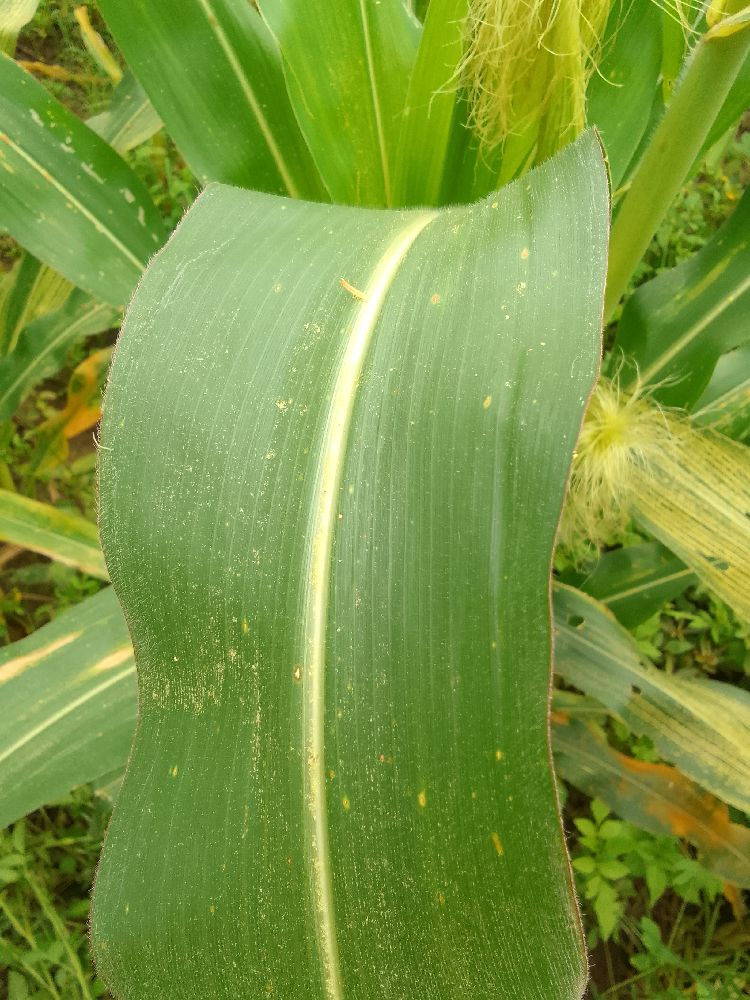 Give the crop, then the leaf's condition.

maize, healthy
